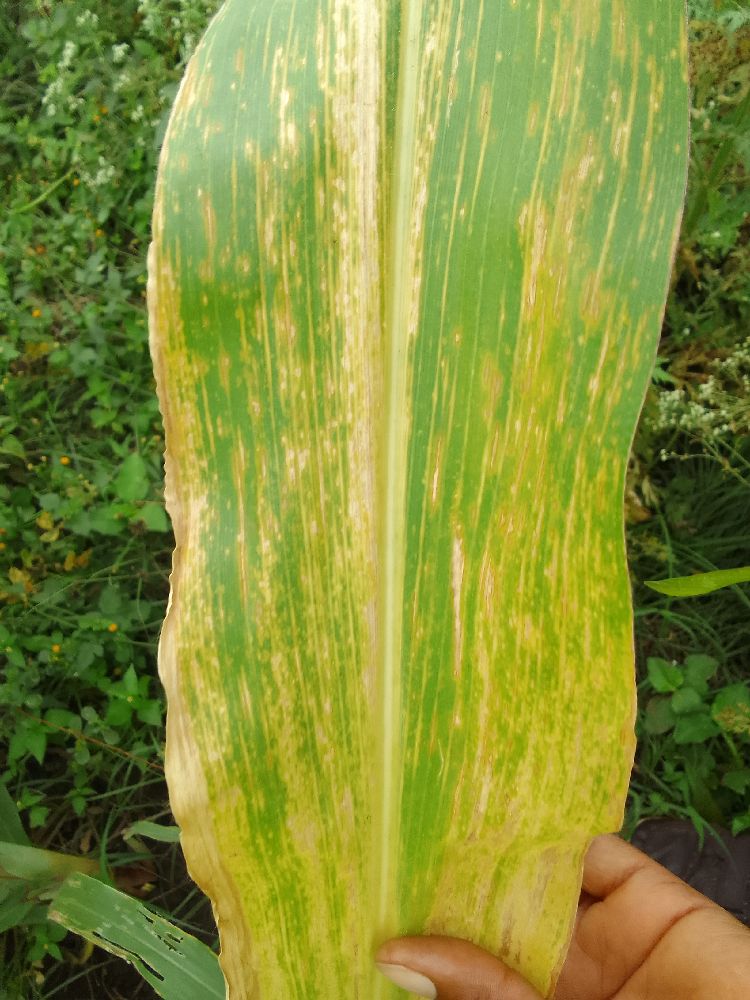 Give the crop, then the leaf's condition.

maize, maize lethal necrosis
